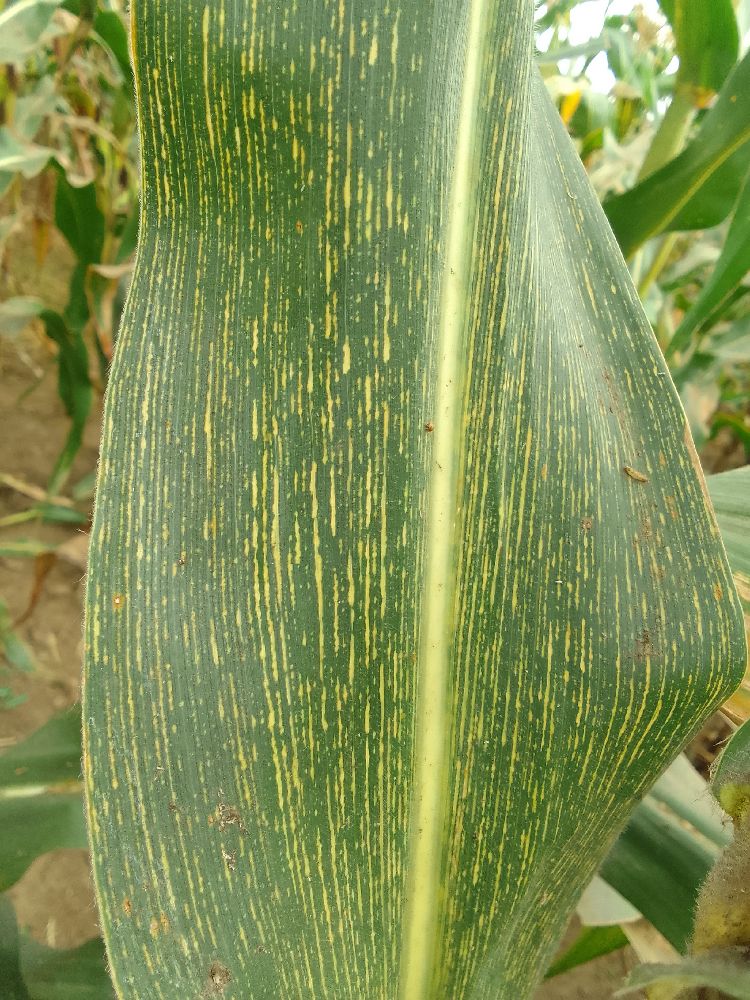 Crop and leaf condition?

maize, maize streak virus
